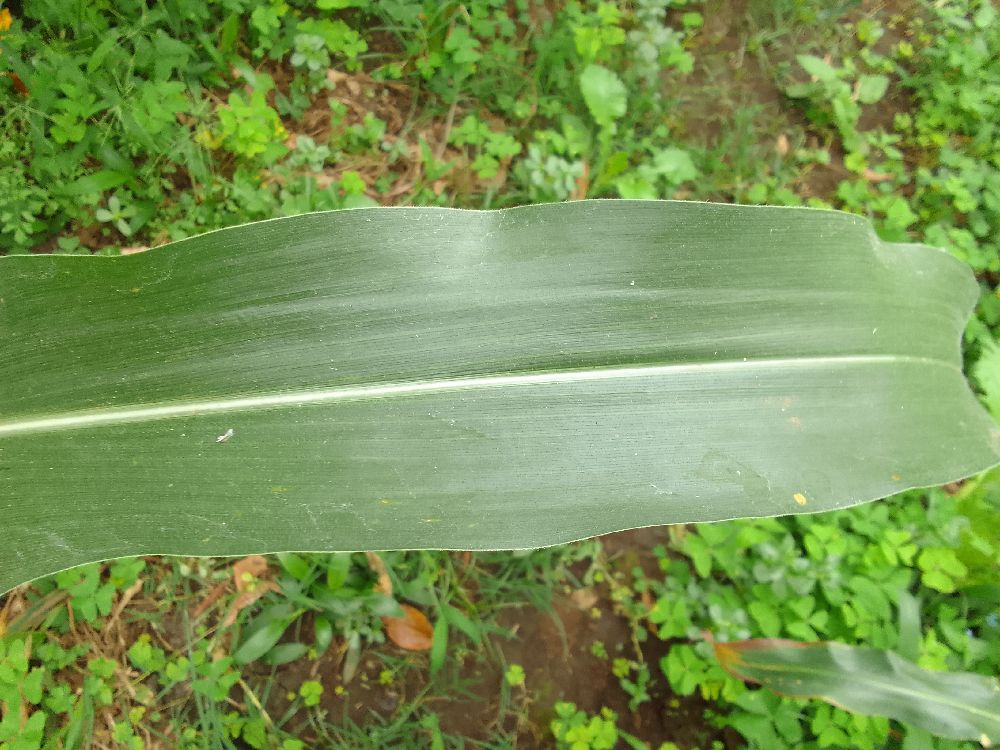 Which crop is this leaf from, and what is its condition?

maize, healthy
